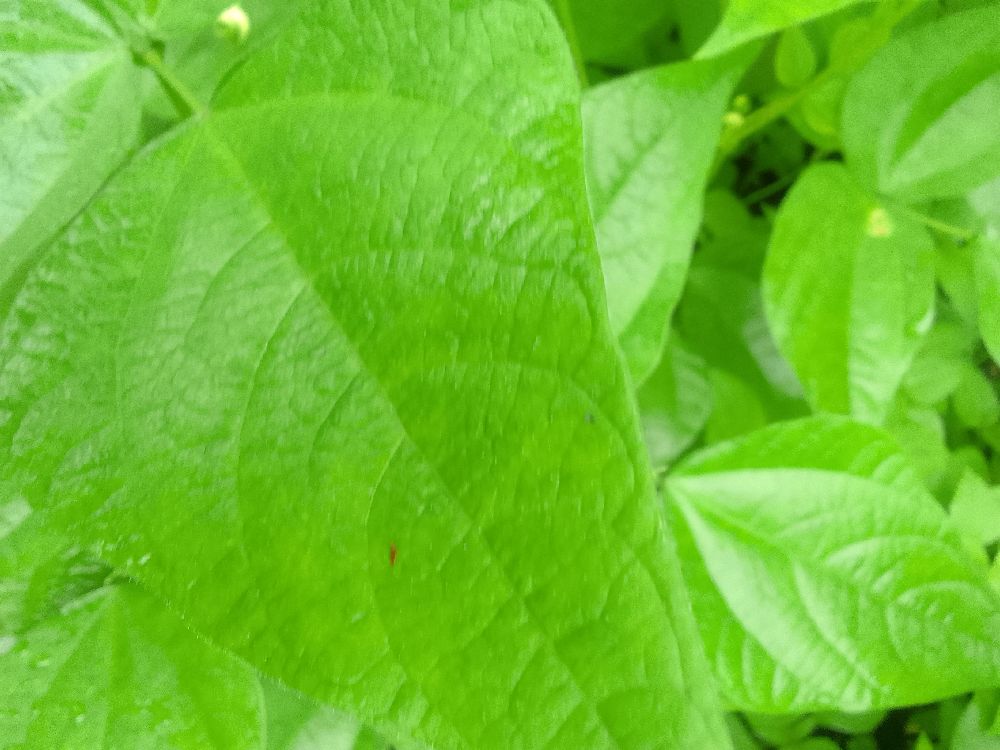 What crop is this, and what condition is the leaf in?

common bean, healthy
